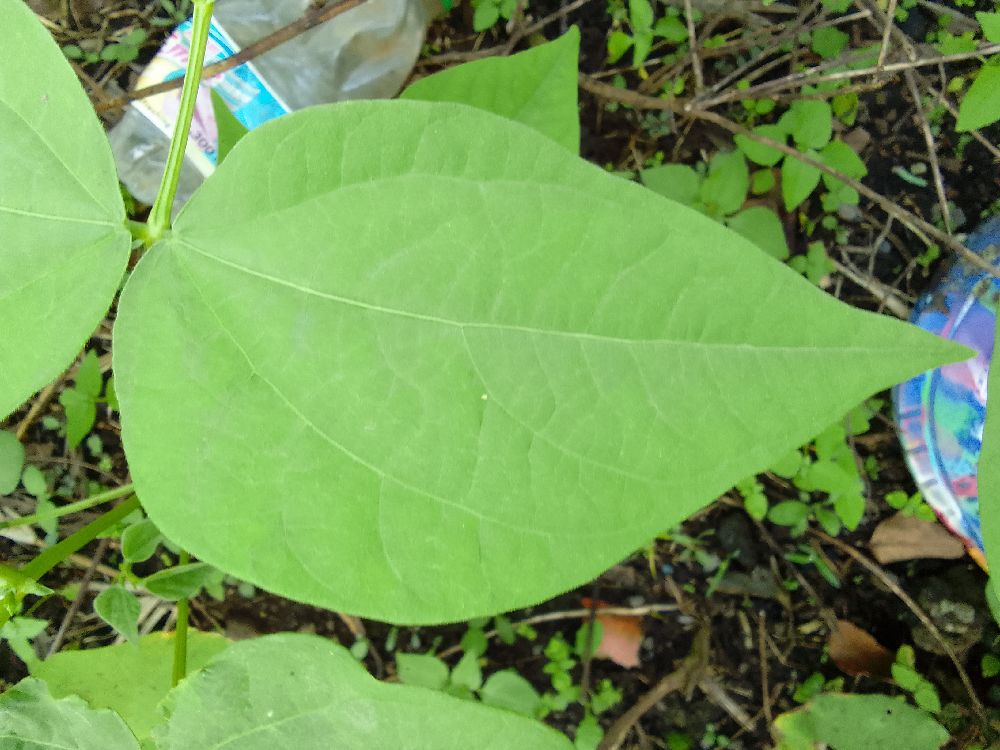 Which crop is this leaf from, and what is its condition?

common bean, healthy
